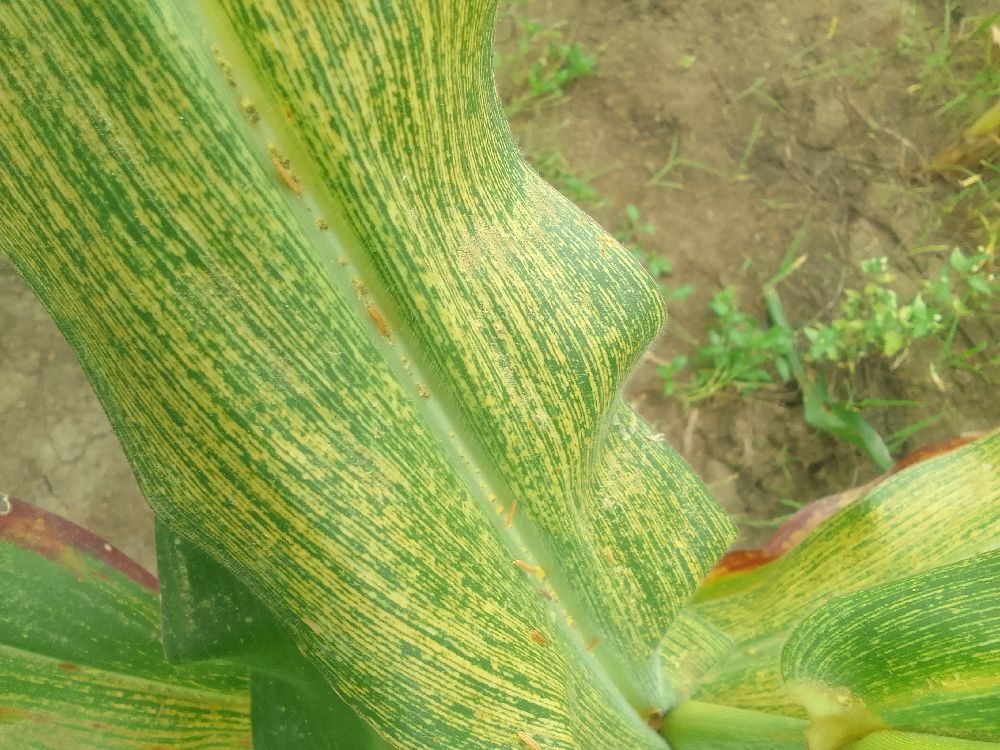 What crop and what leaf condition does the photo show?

maize, maize streak virus
